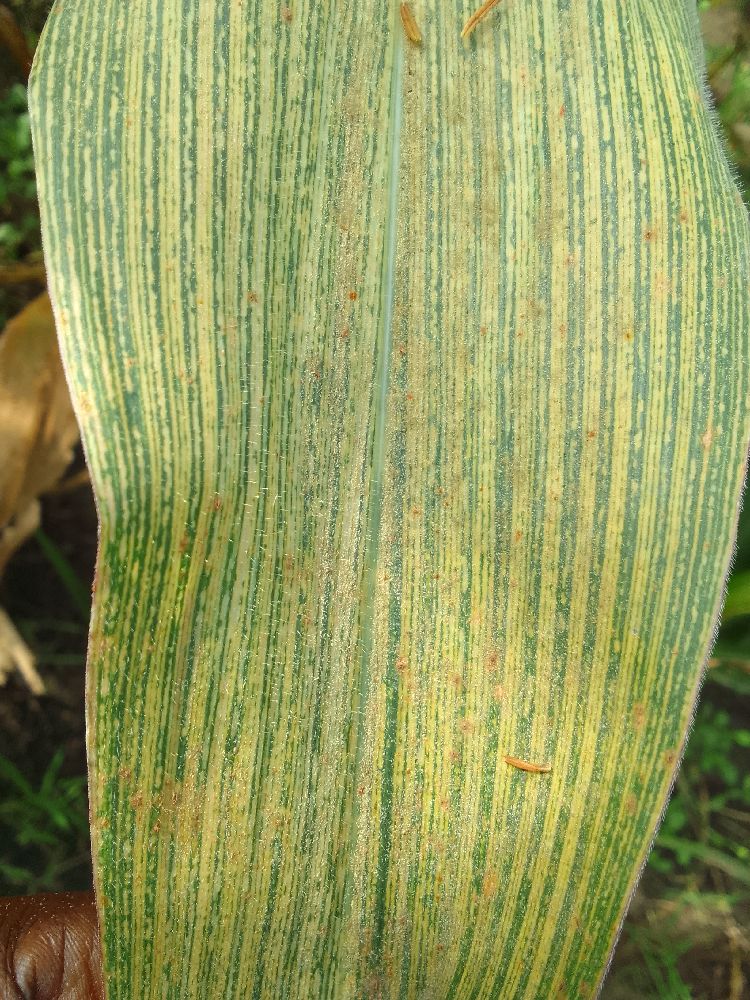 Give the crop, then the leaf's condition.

maize, maize streak virus
